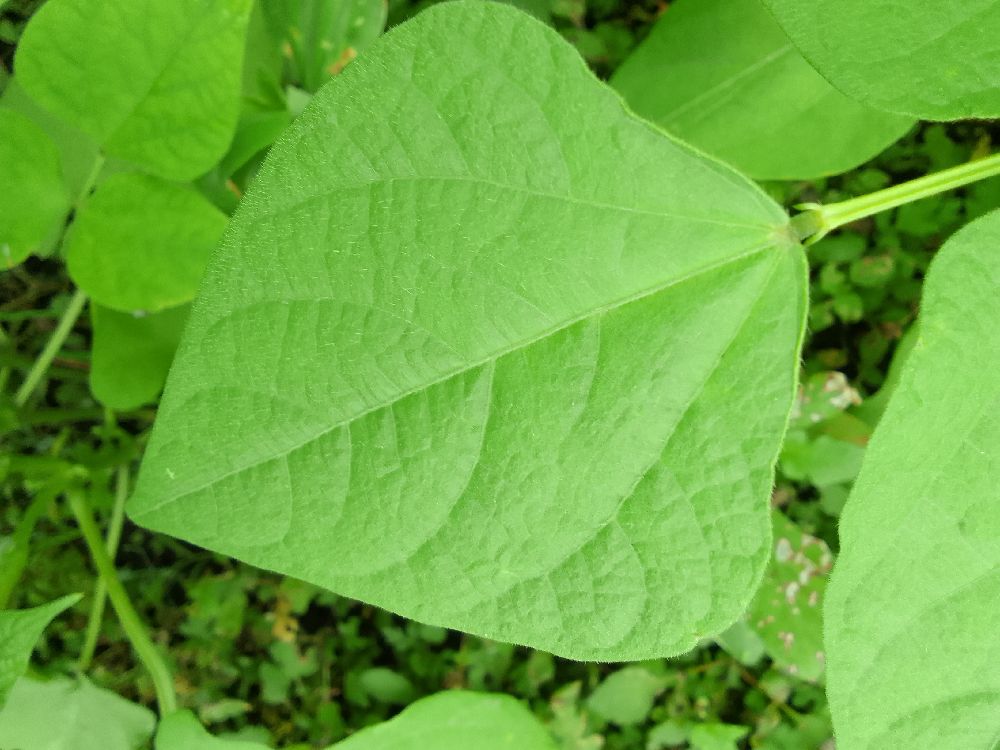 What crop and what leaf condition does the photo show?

common bean, healthy
